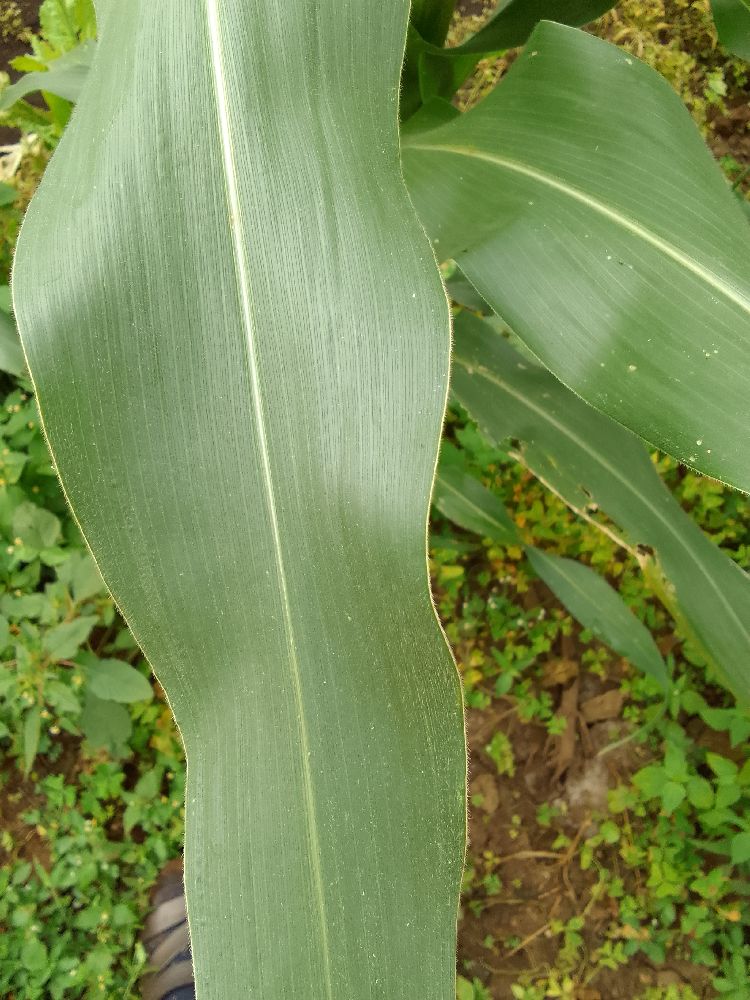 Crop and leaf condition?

maize, healthy
